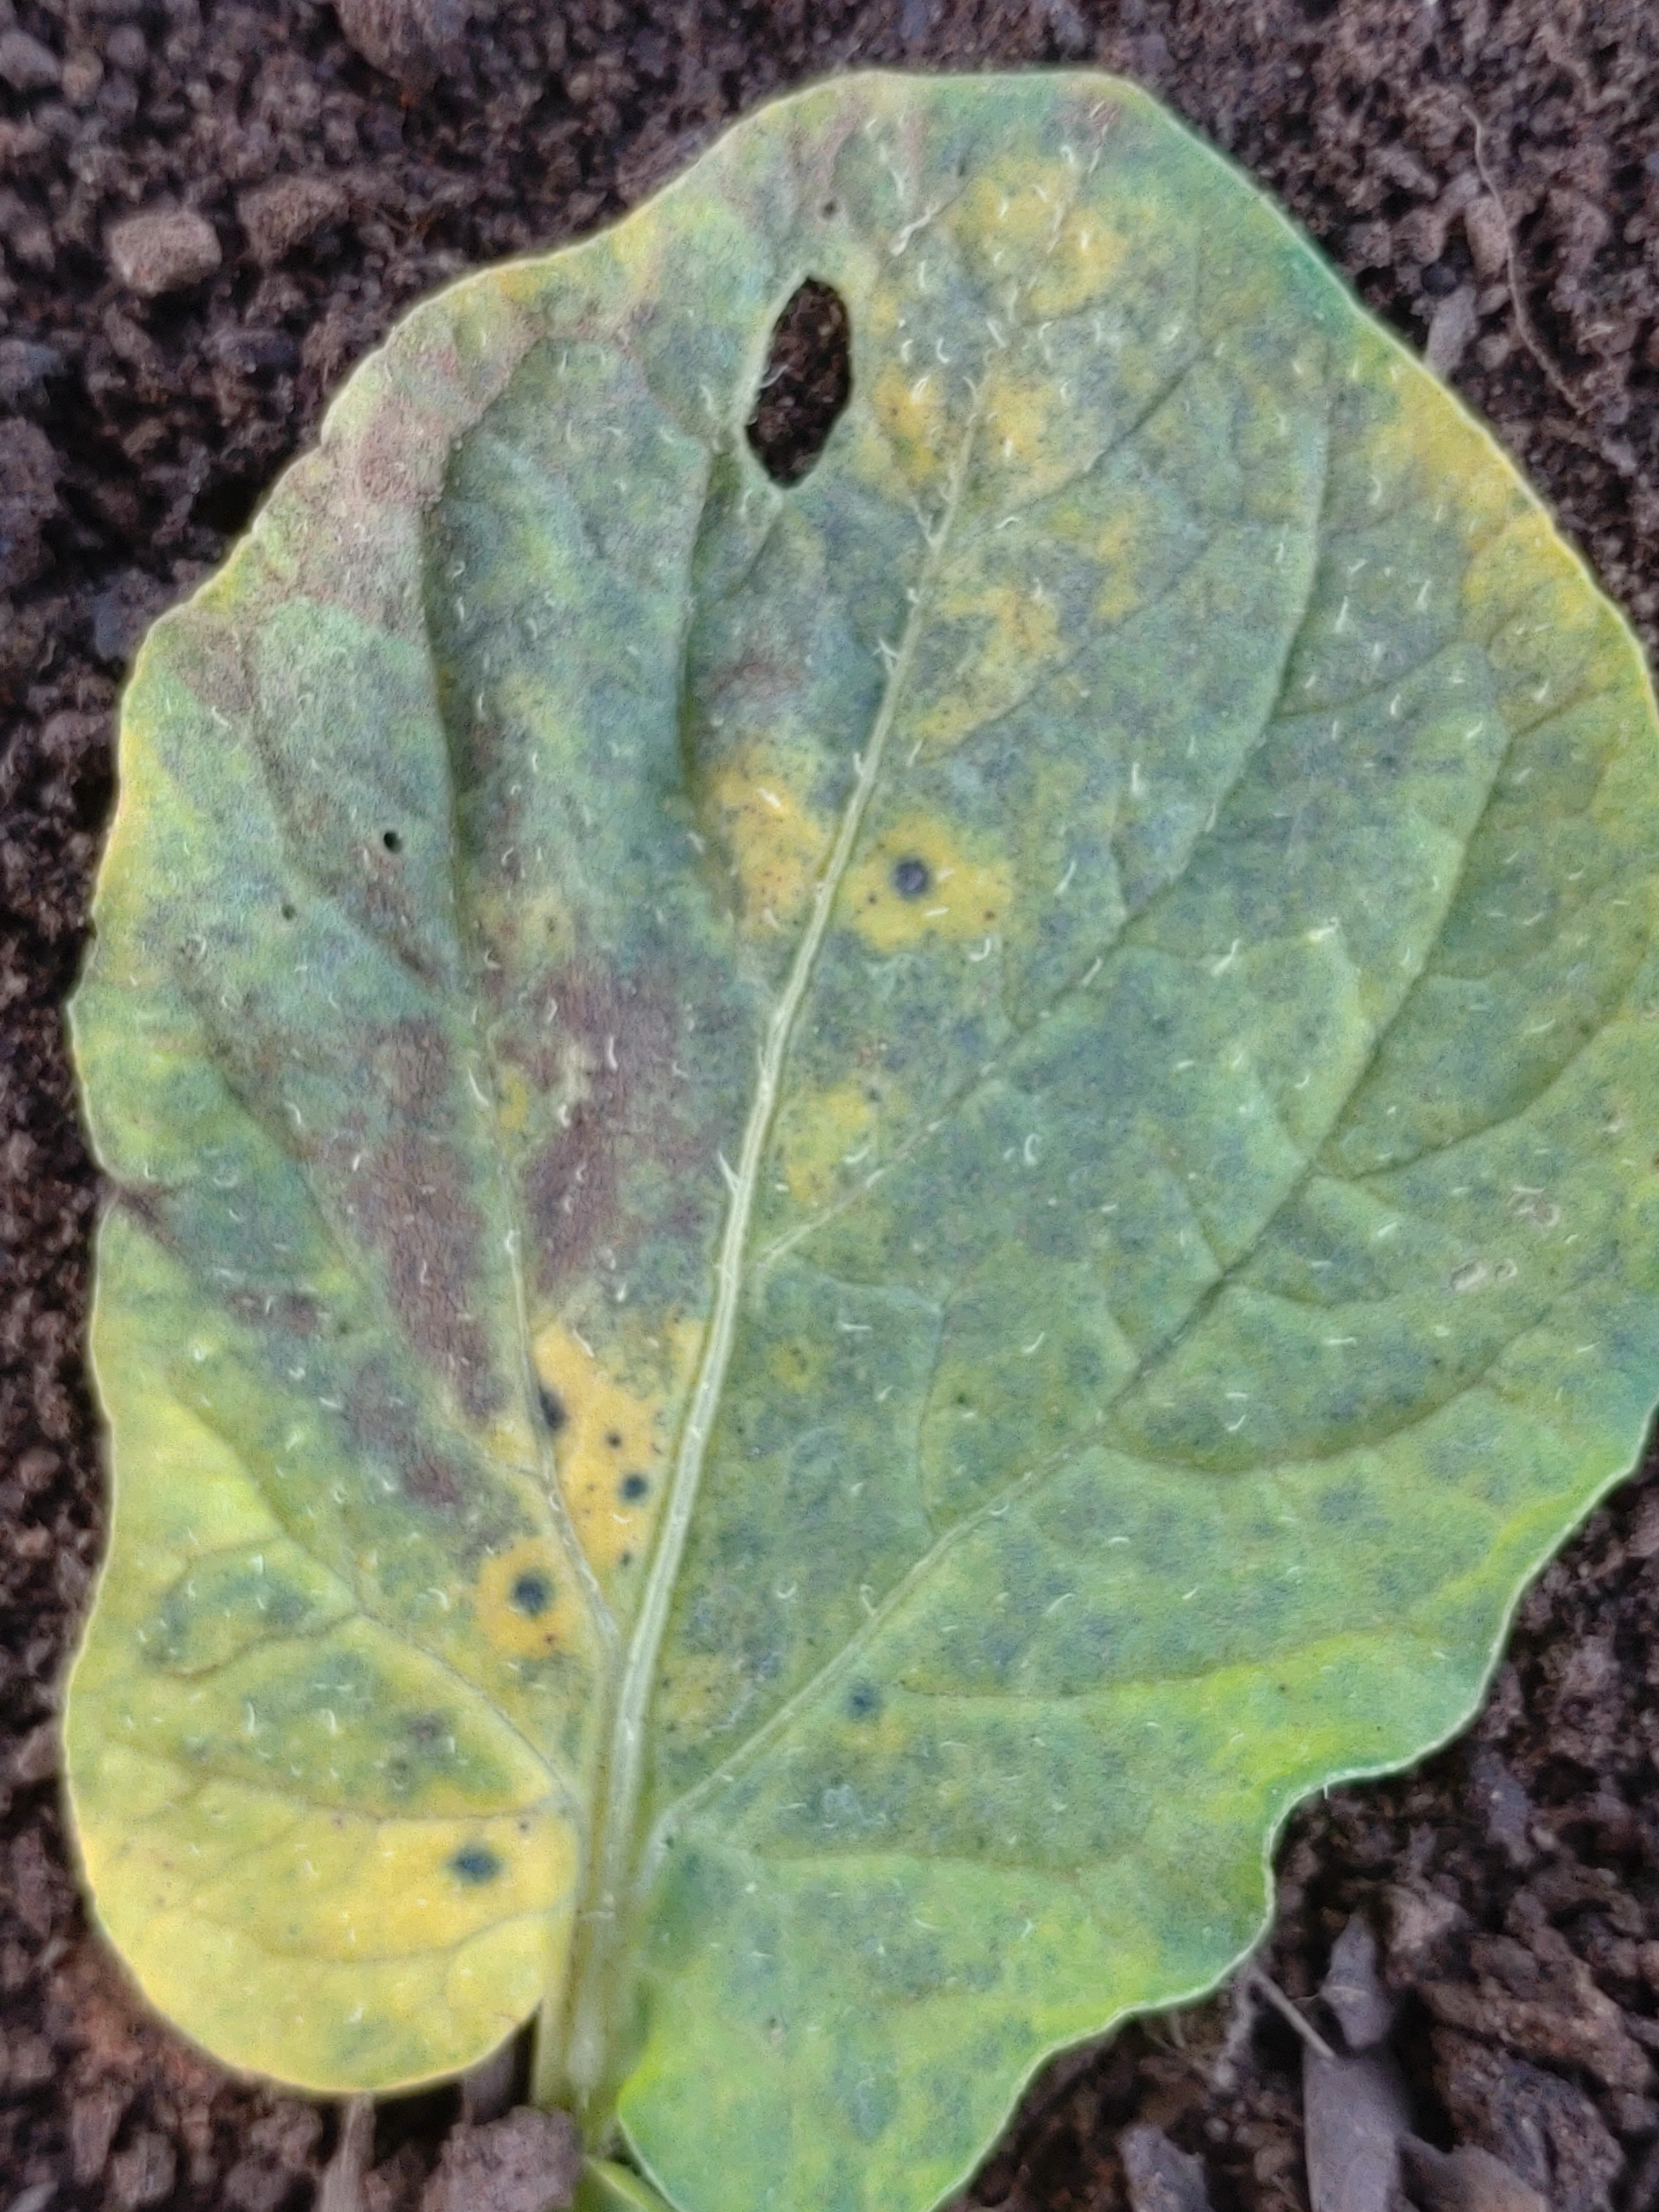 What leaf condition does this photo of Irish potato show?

late blight
